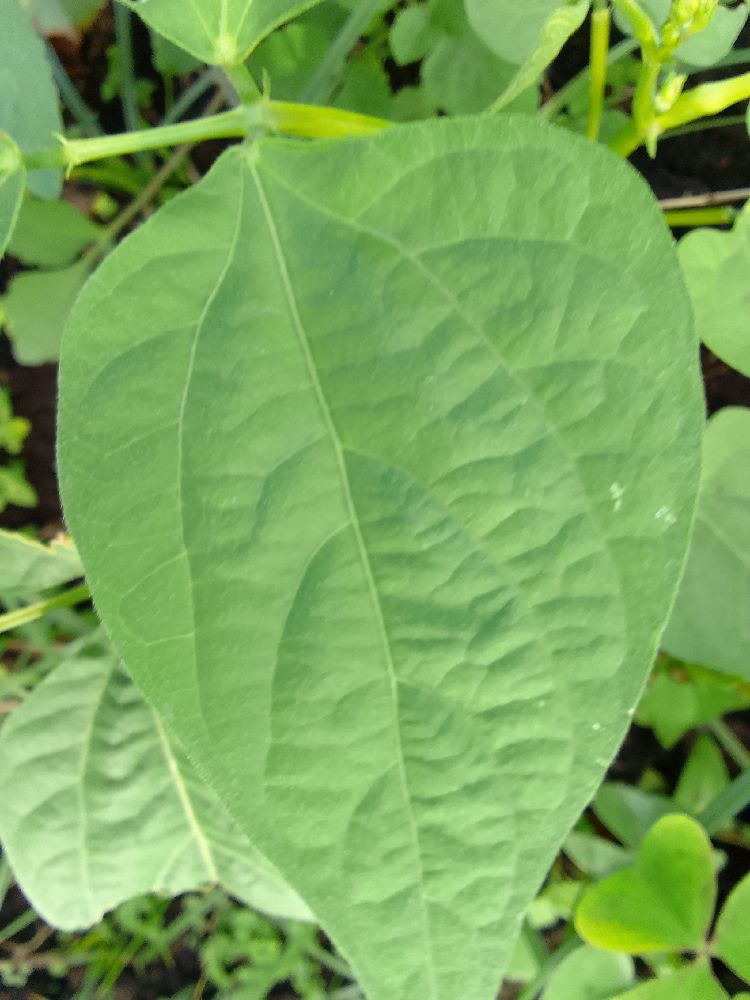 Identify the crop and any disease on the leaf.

common bean, healthy
